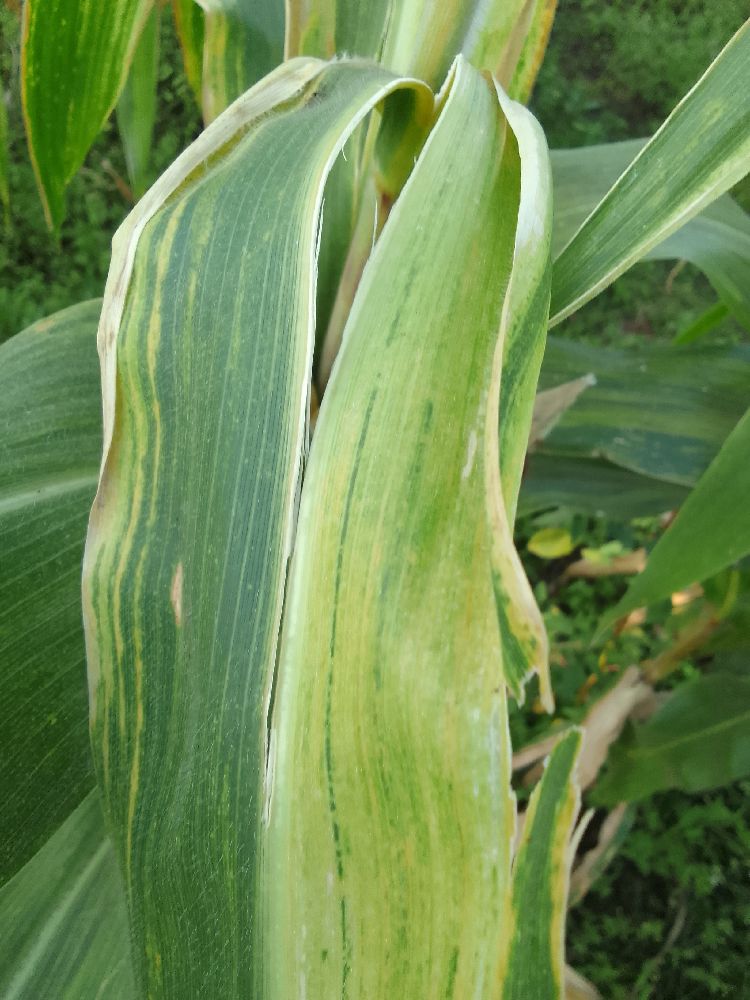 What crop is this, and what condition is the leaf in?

maize, maize lethal necrosis
